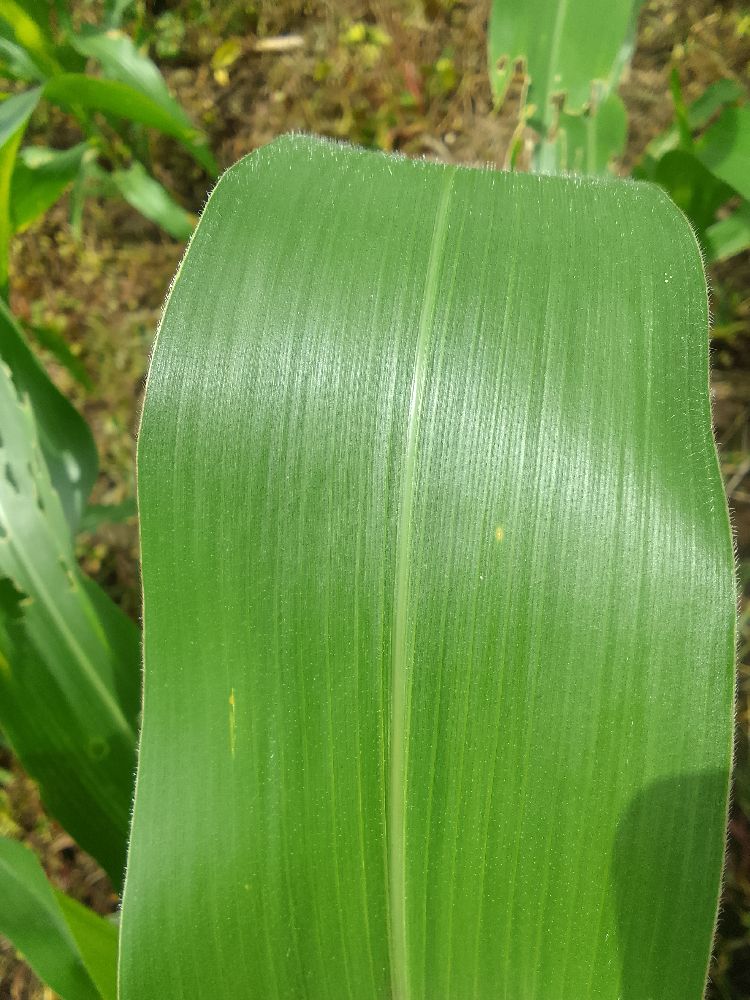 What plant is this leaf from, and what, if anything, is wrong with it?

maize, healthy
